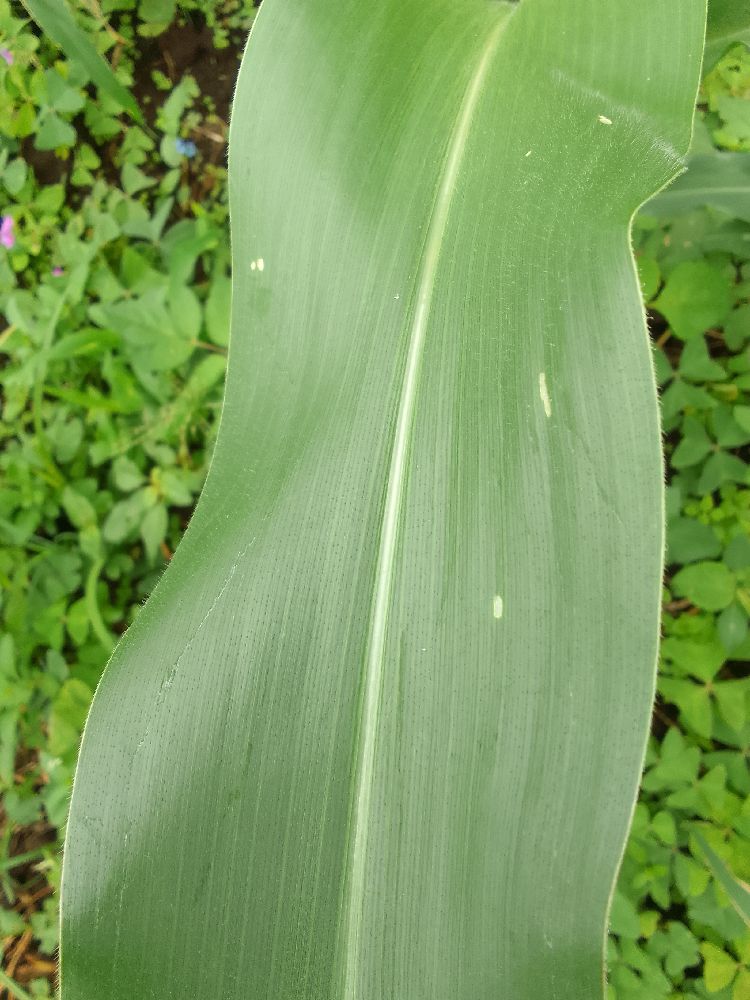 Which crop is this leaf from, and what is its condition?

maize, healthy
